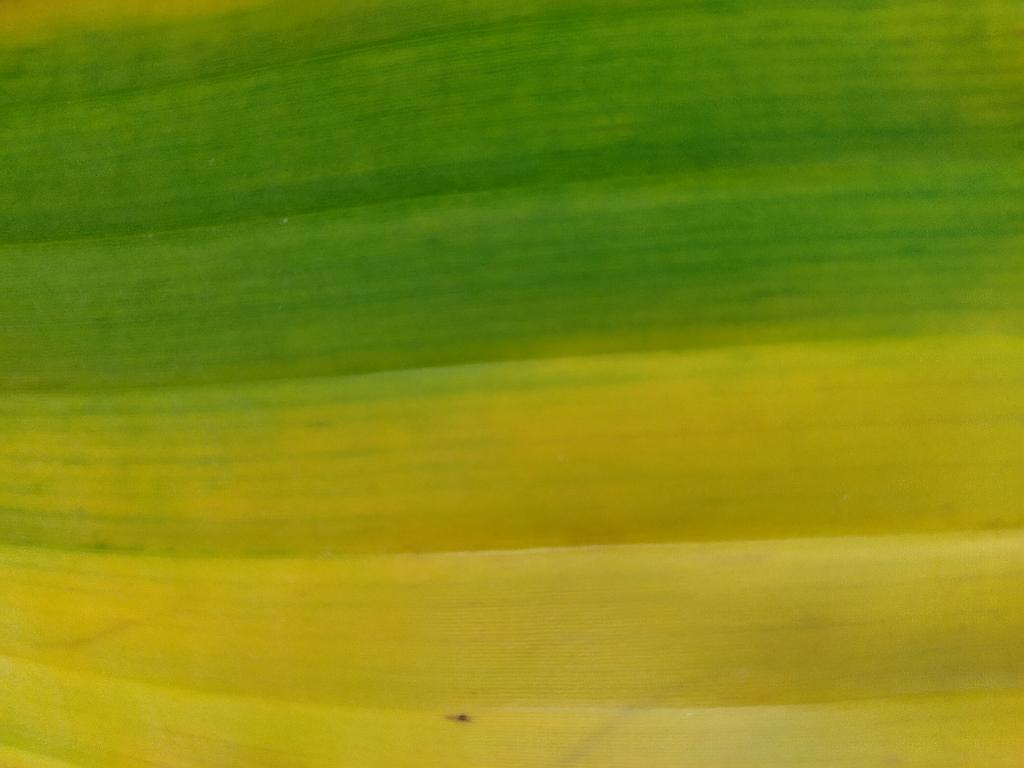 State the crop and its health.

banana, fusarium wilt race 1
